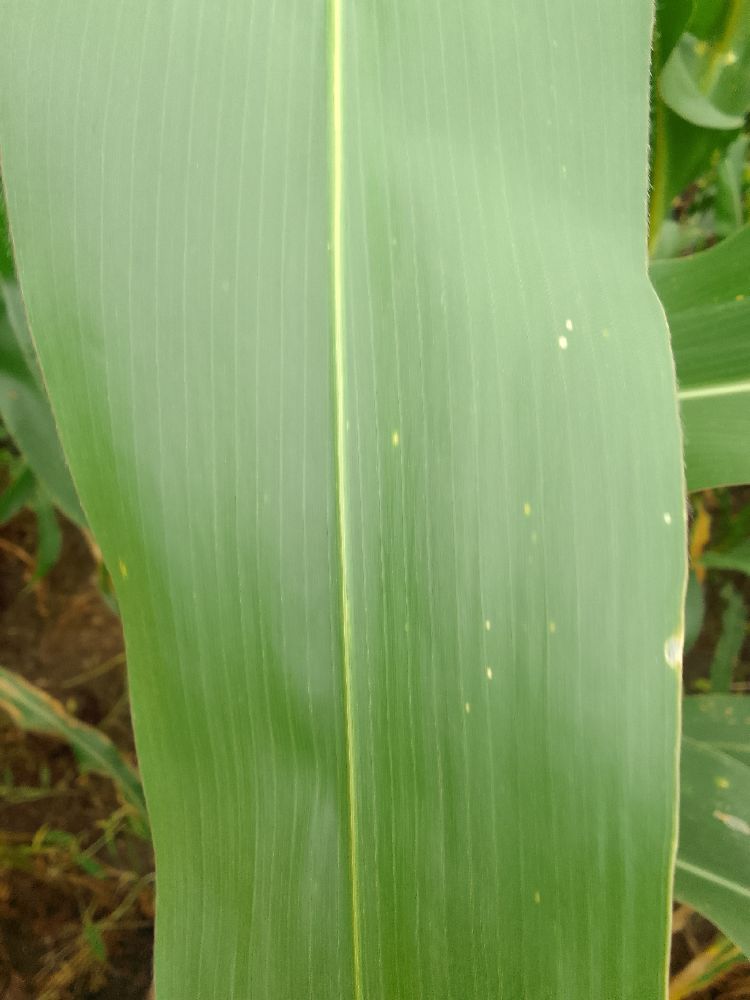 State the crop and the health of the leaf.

maize, healthy
